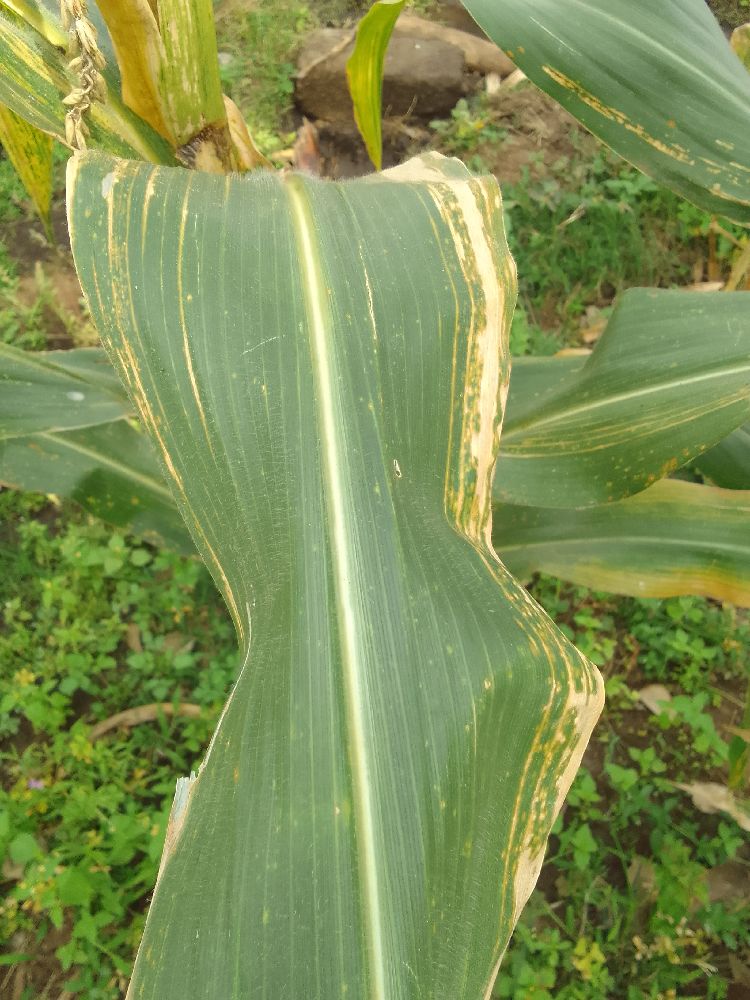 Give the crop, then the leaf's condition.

maize, maize lethal necrosis
